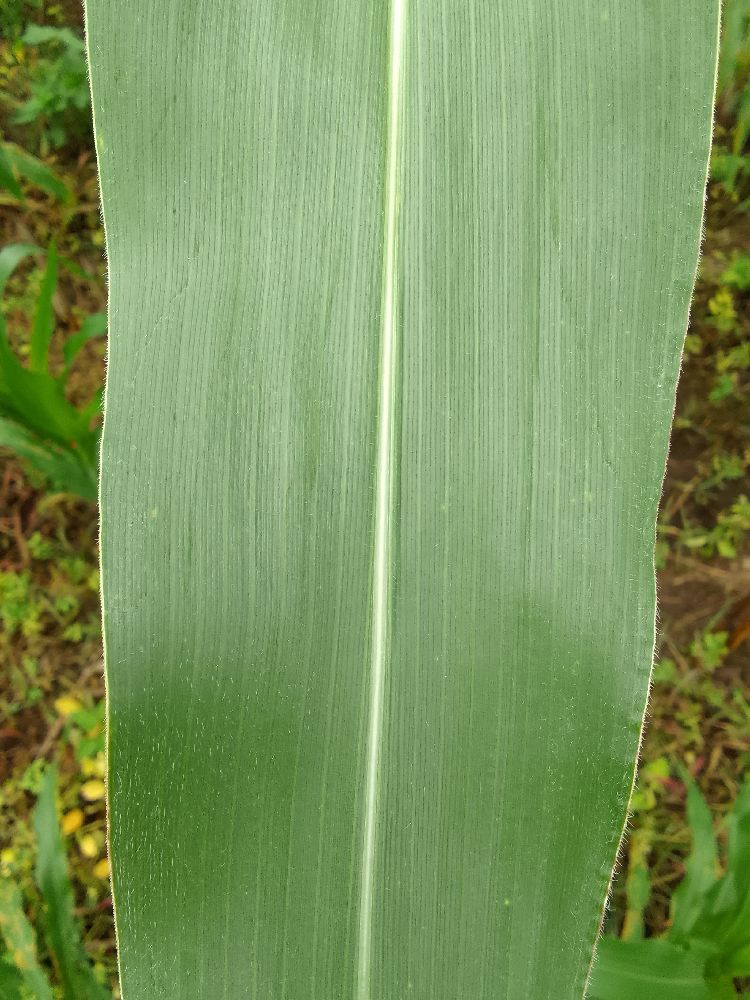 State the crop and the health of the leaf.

maize, healthy
